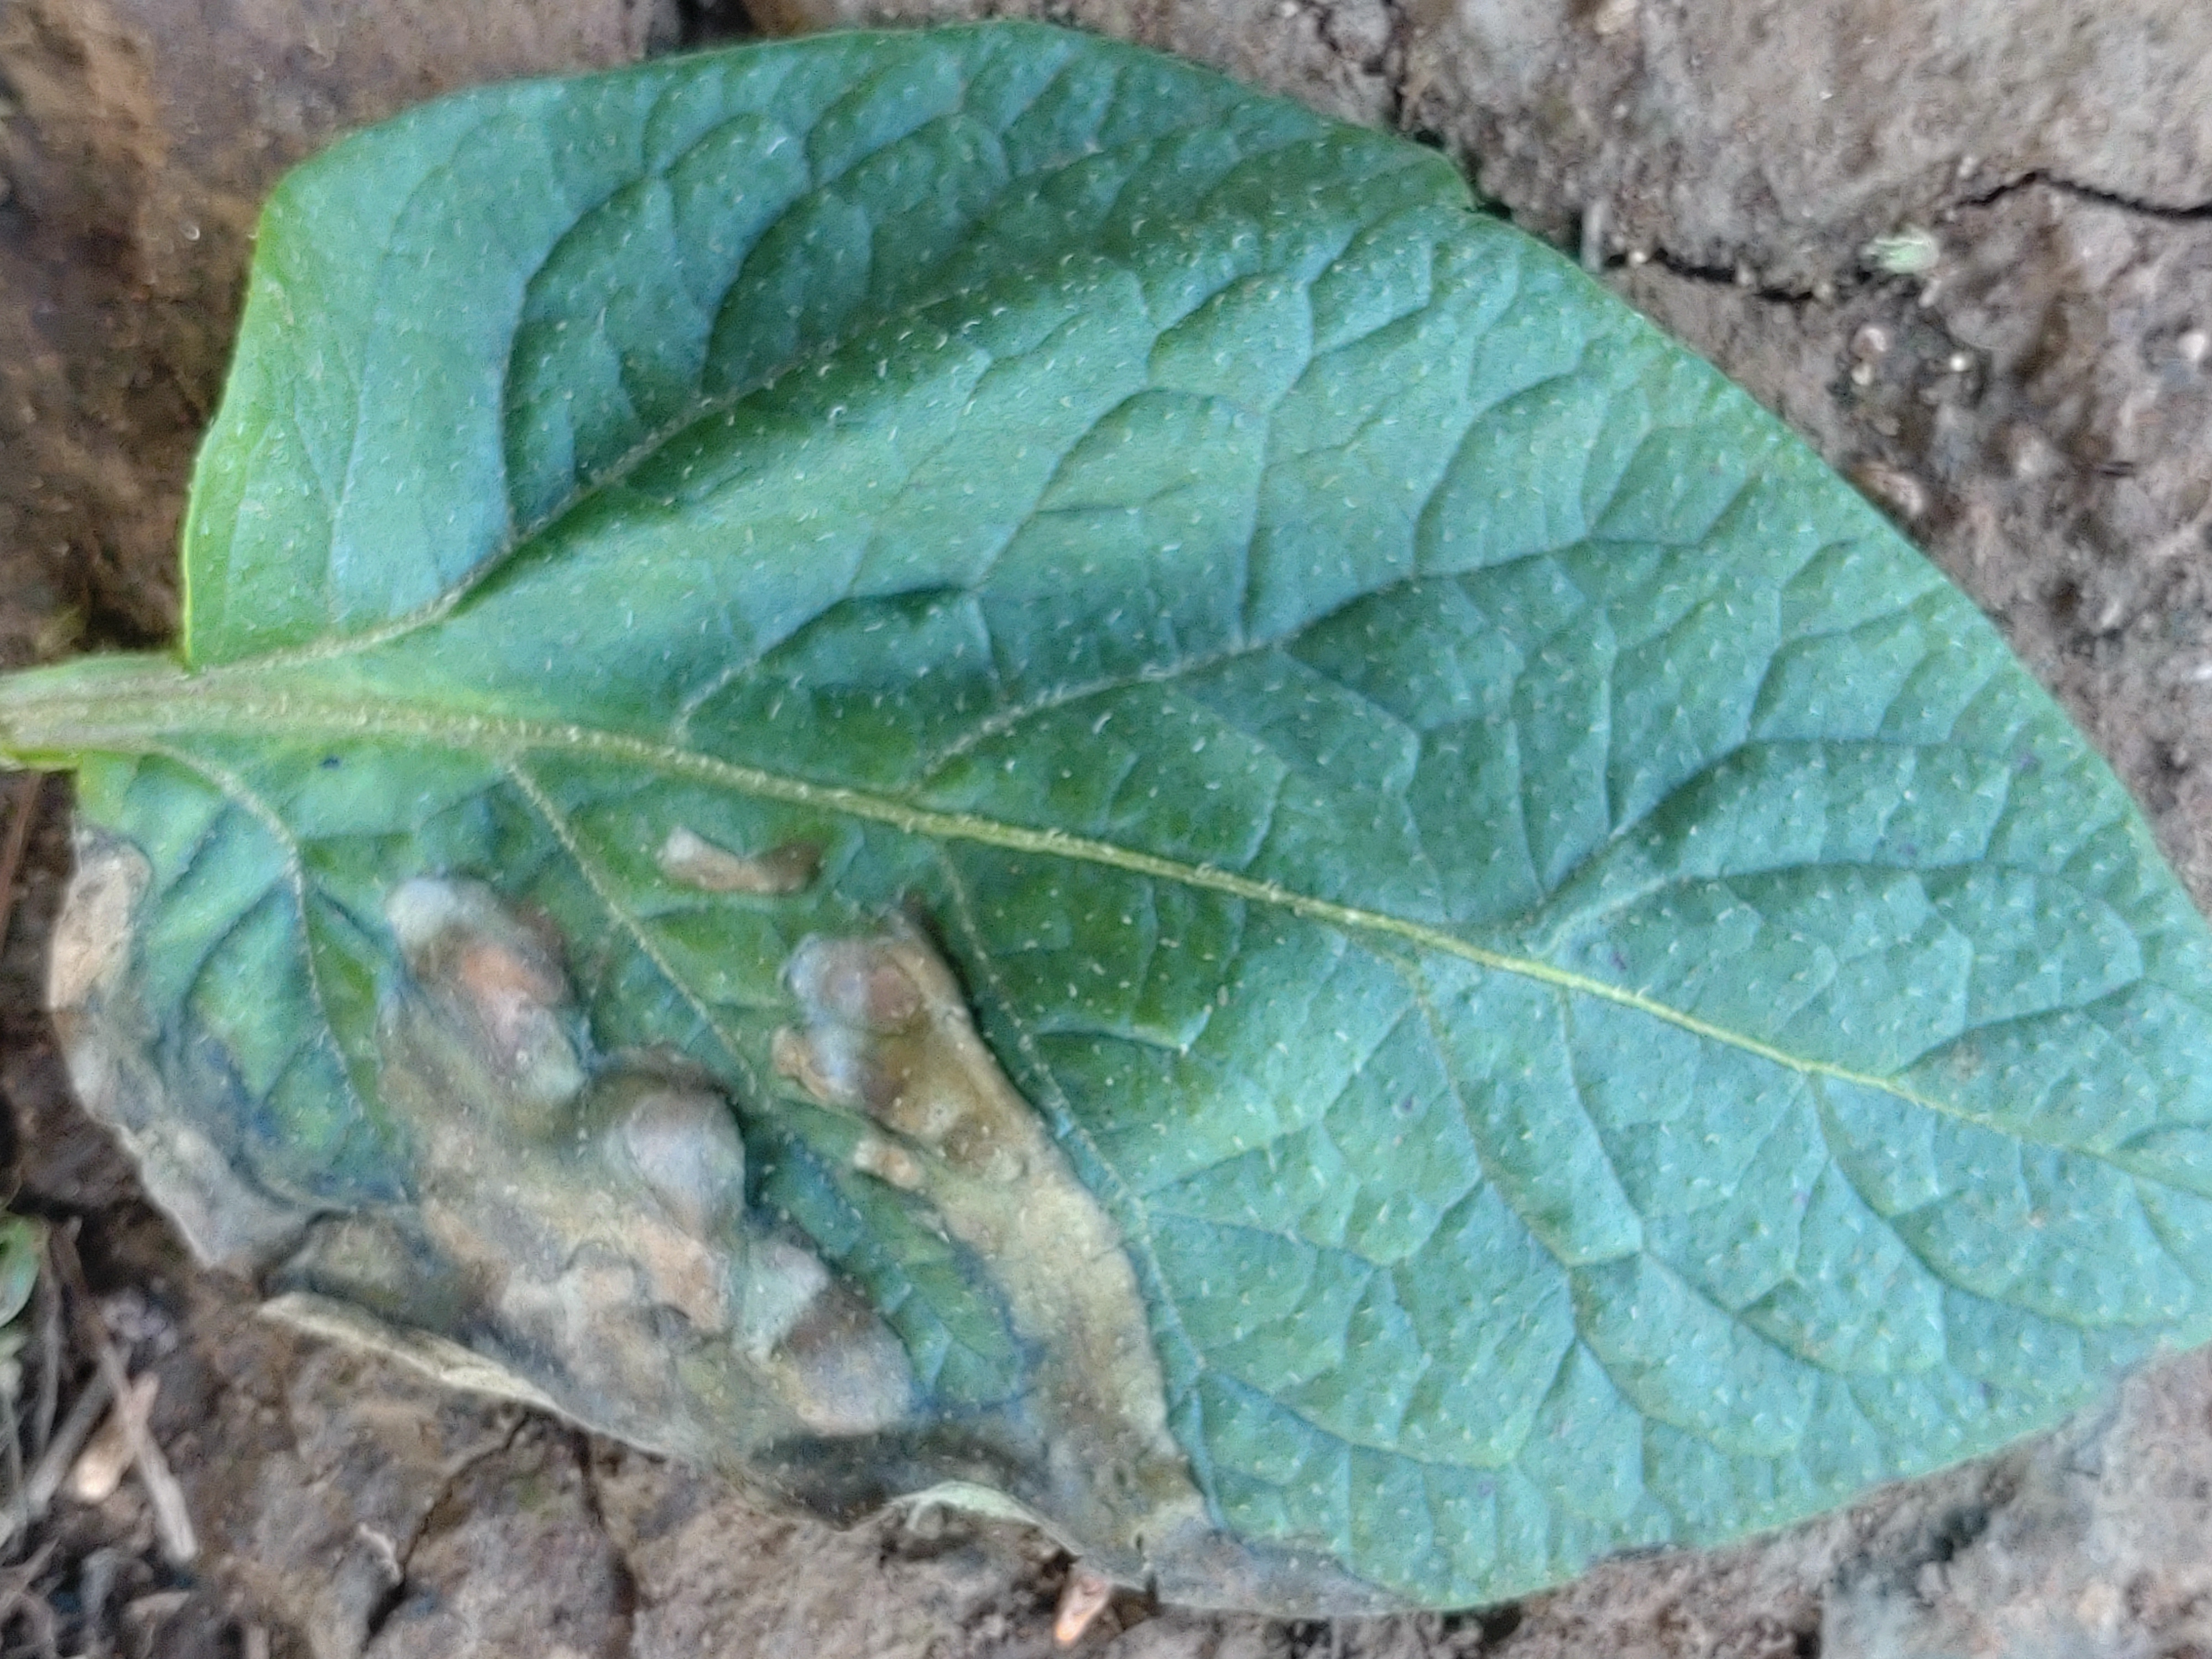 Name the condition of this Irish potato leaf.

early blight
